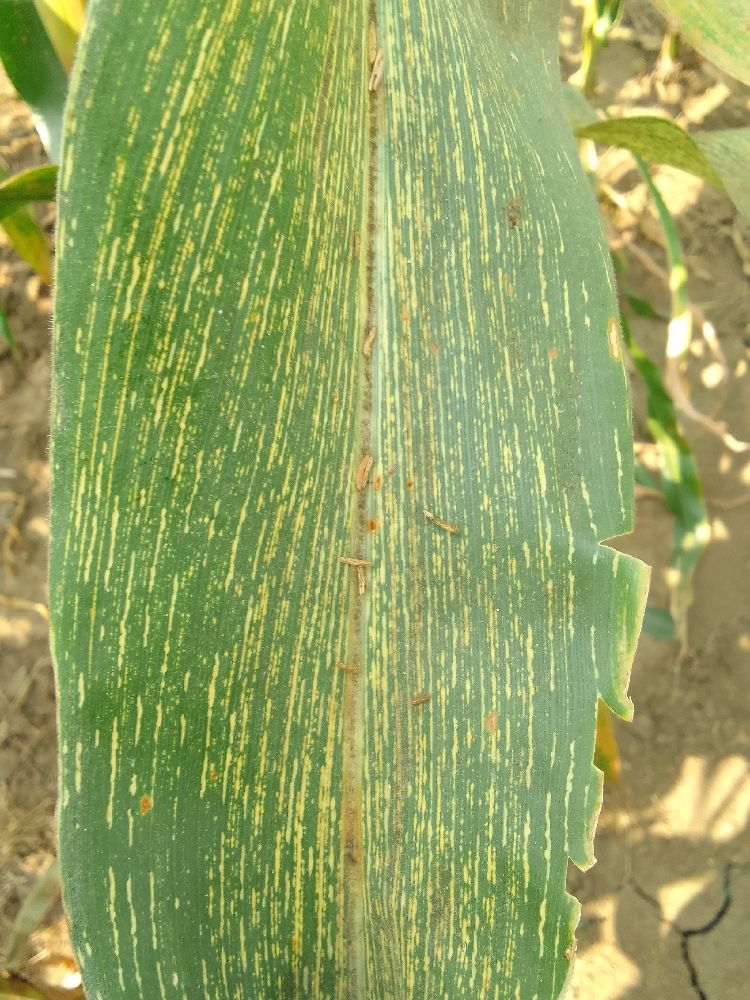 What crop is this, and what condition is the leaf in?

maize, maize streak virus
